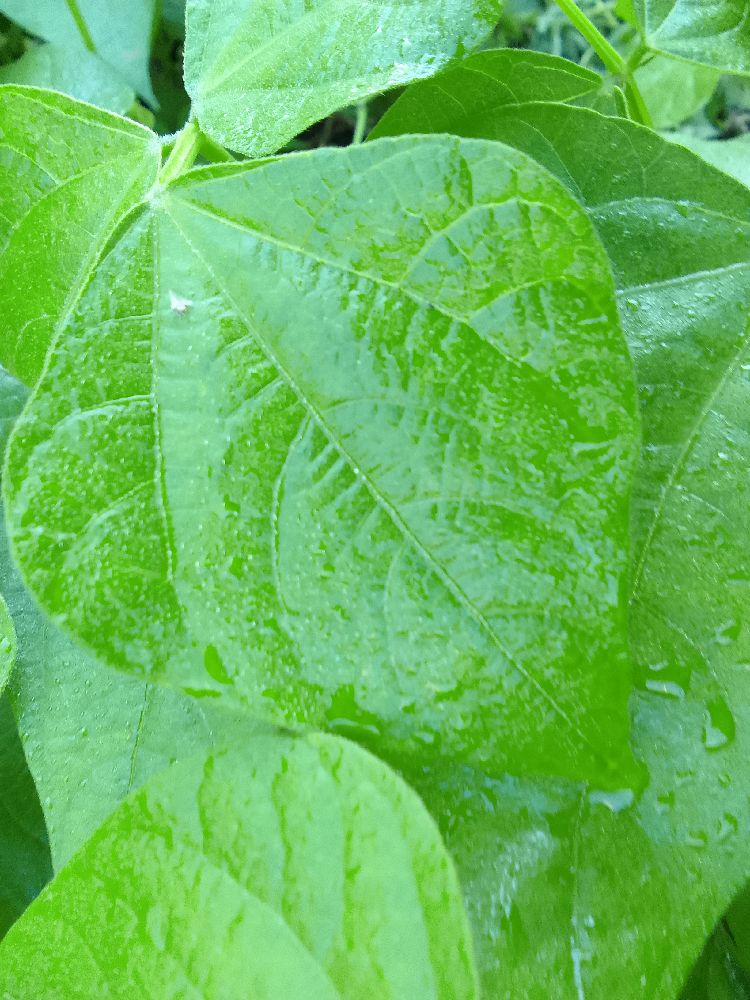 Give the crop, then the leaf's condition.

common bean, healthy
